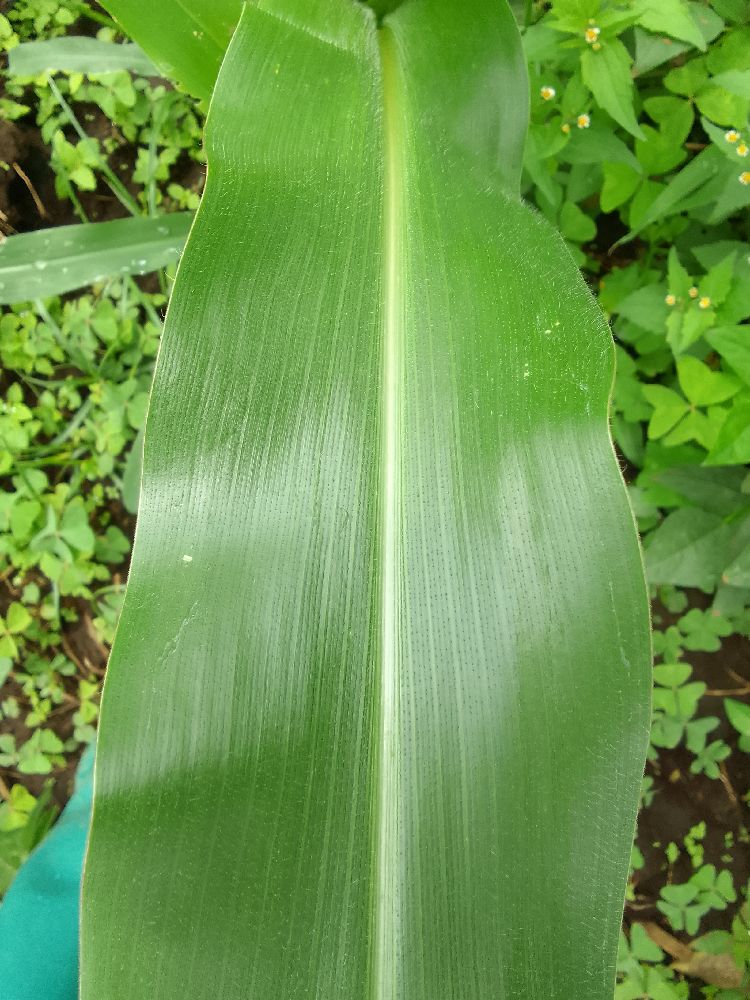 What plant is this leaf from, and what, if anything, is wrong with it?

maize, healthy
